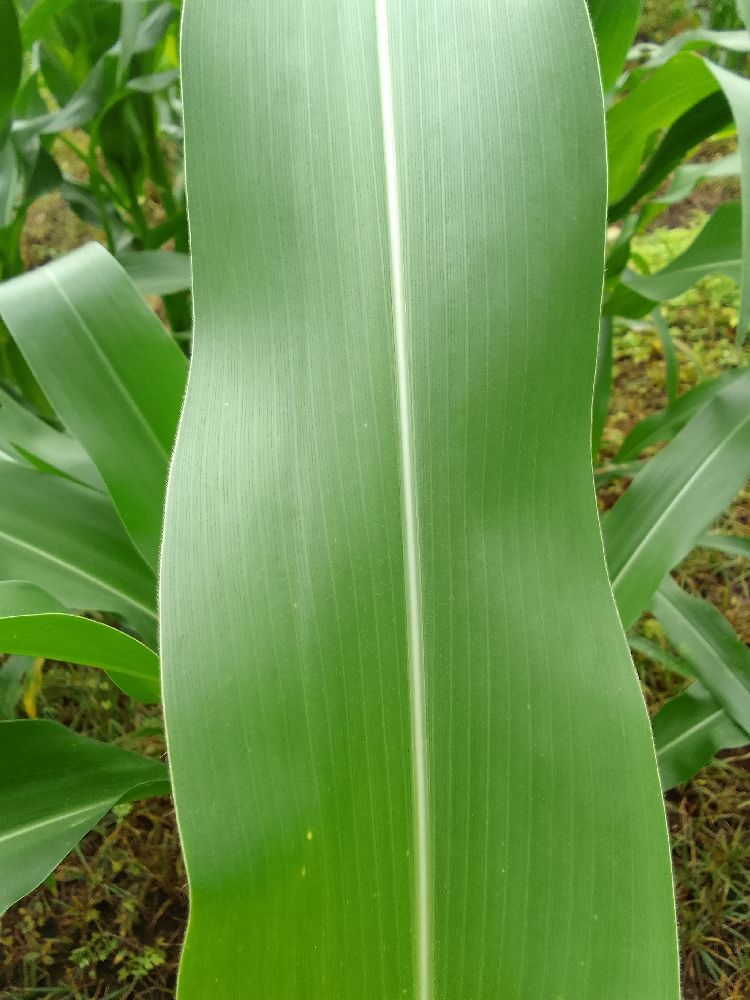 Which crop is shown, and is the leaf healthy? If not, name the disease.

maize, healthy
